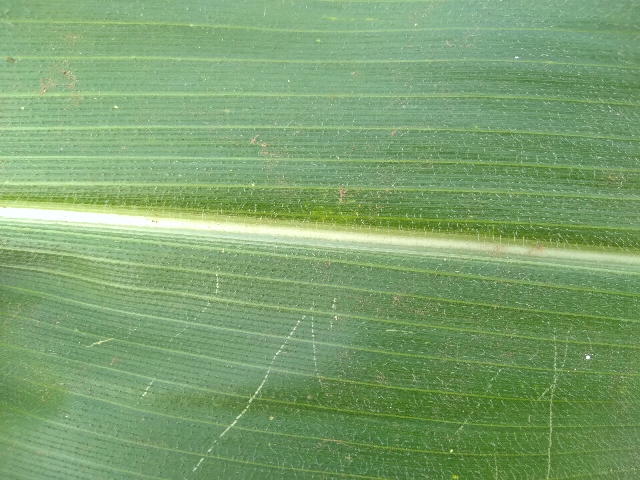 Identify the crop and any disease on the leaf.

maize, healthy
